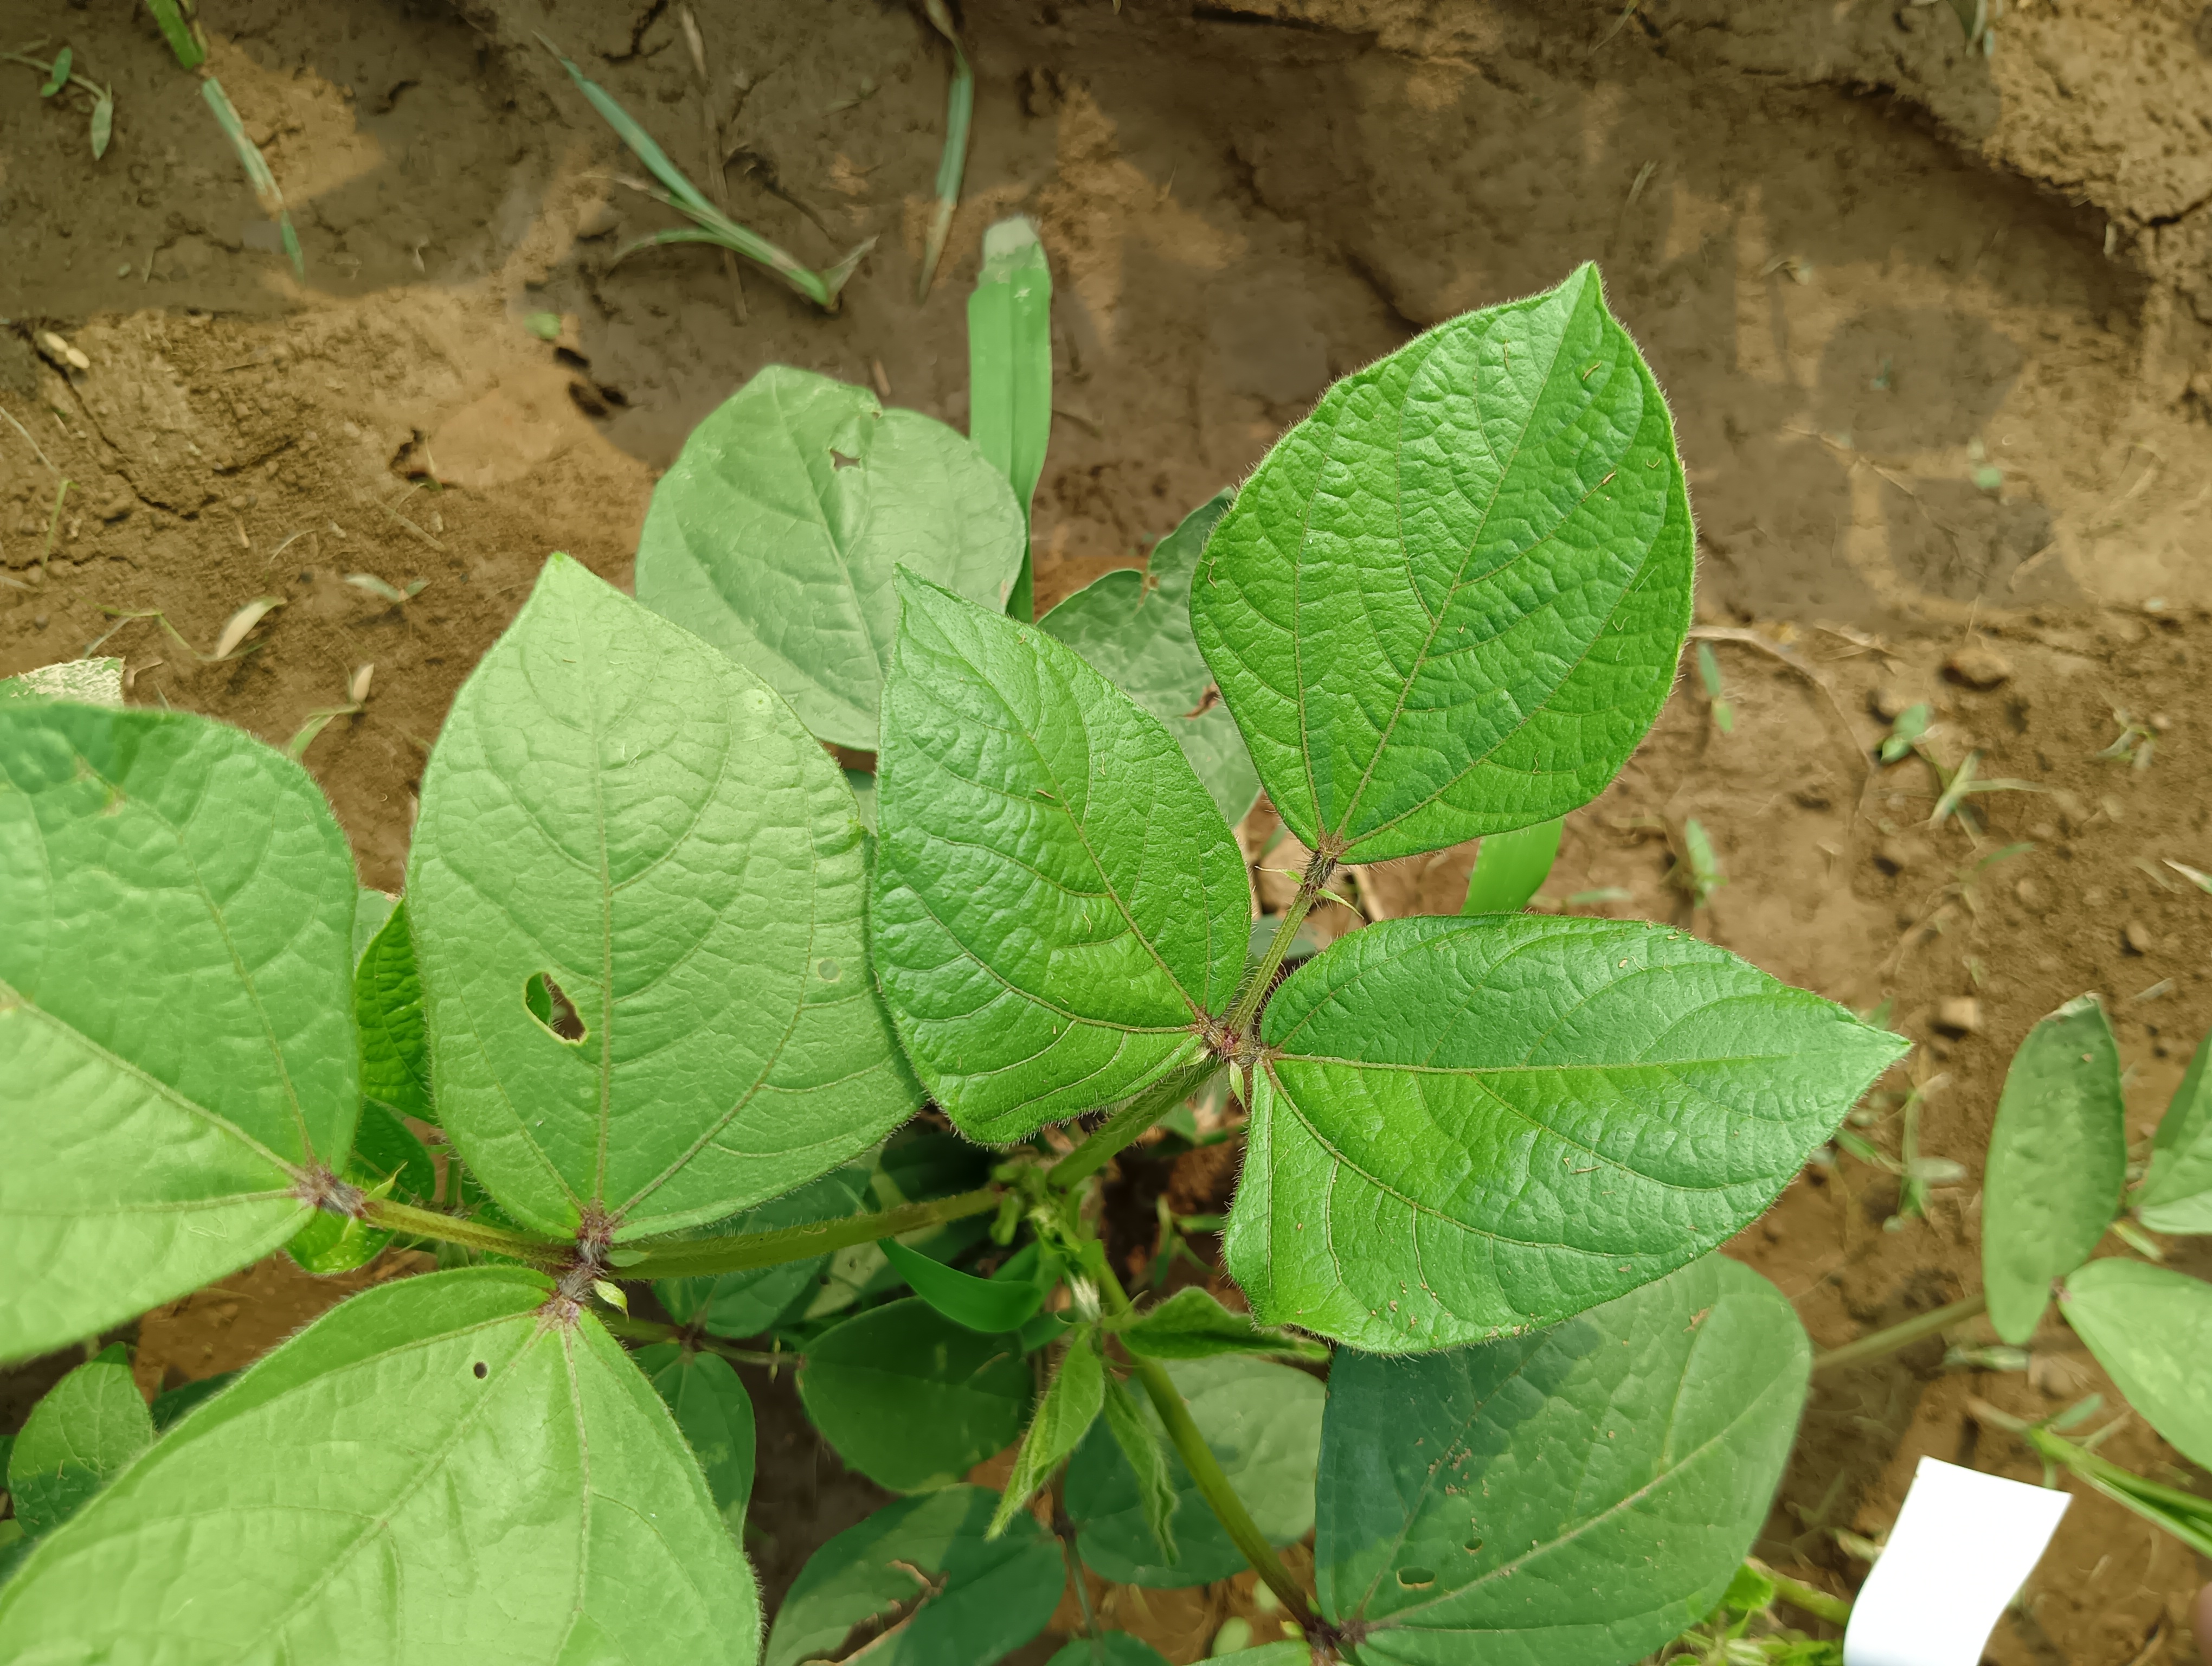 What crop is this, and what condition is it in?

mungbean, healthy
